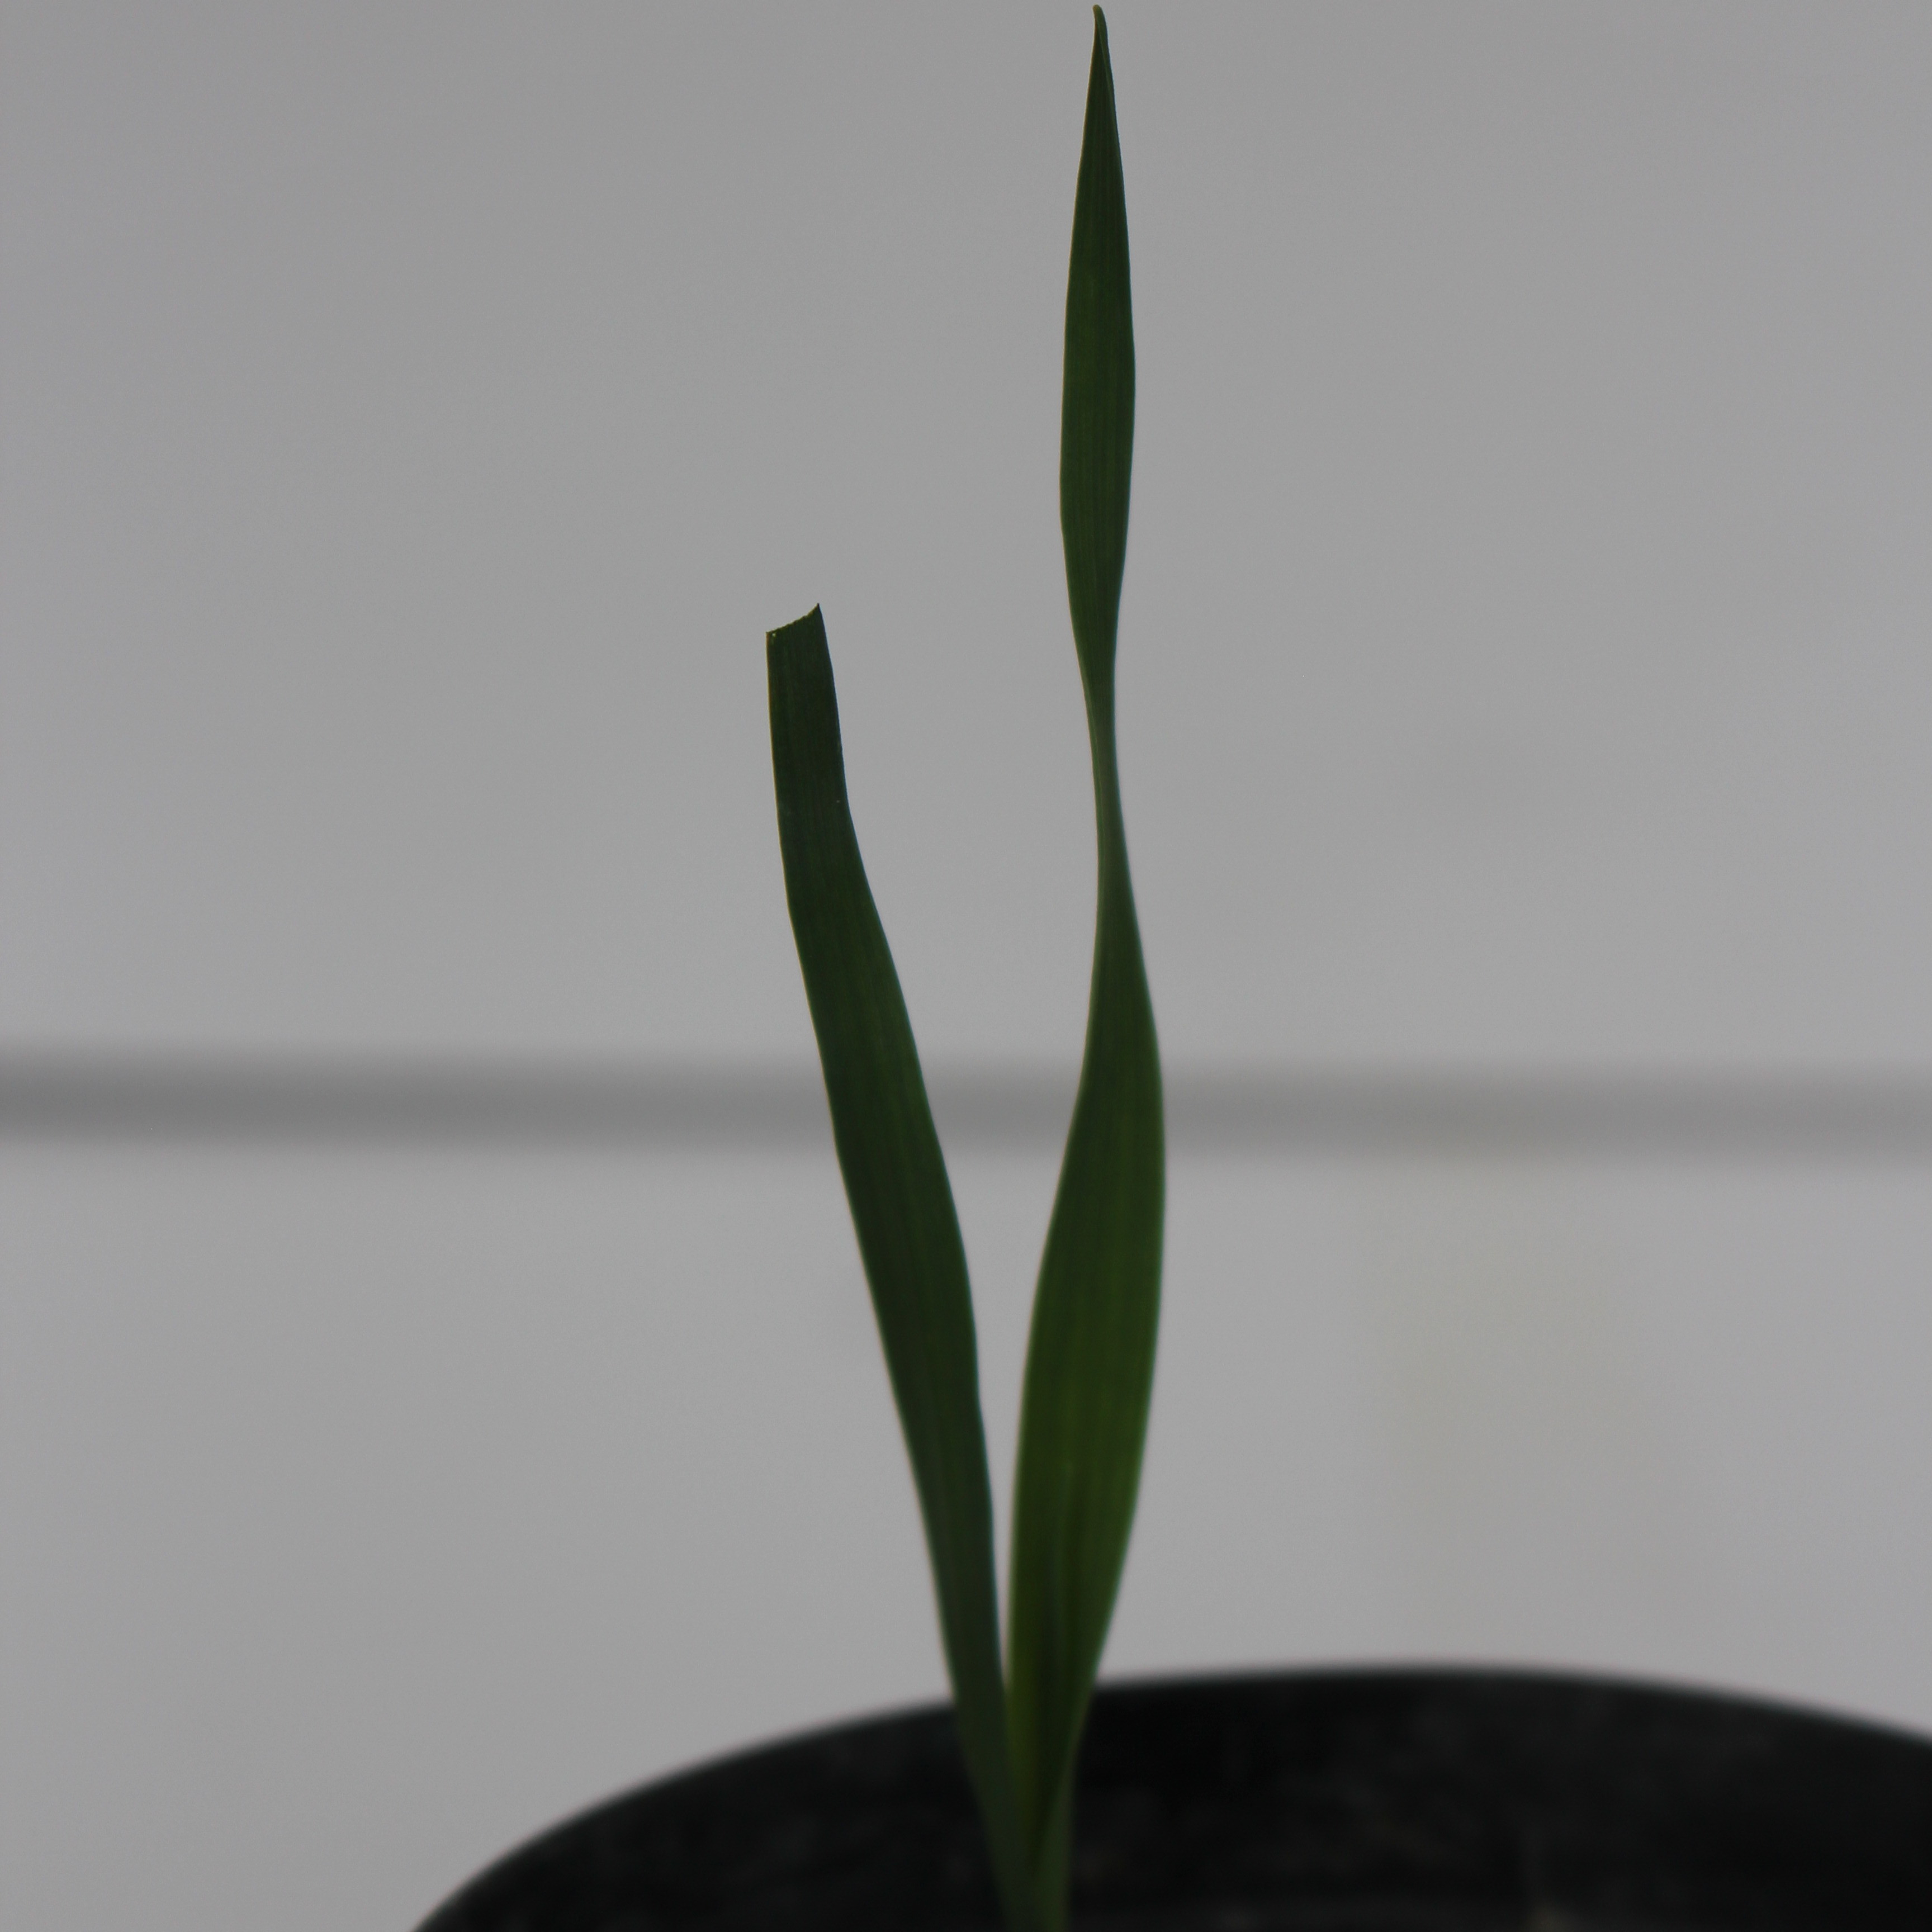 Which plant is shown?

Avena sterilis
